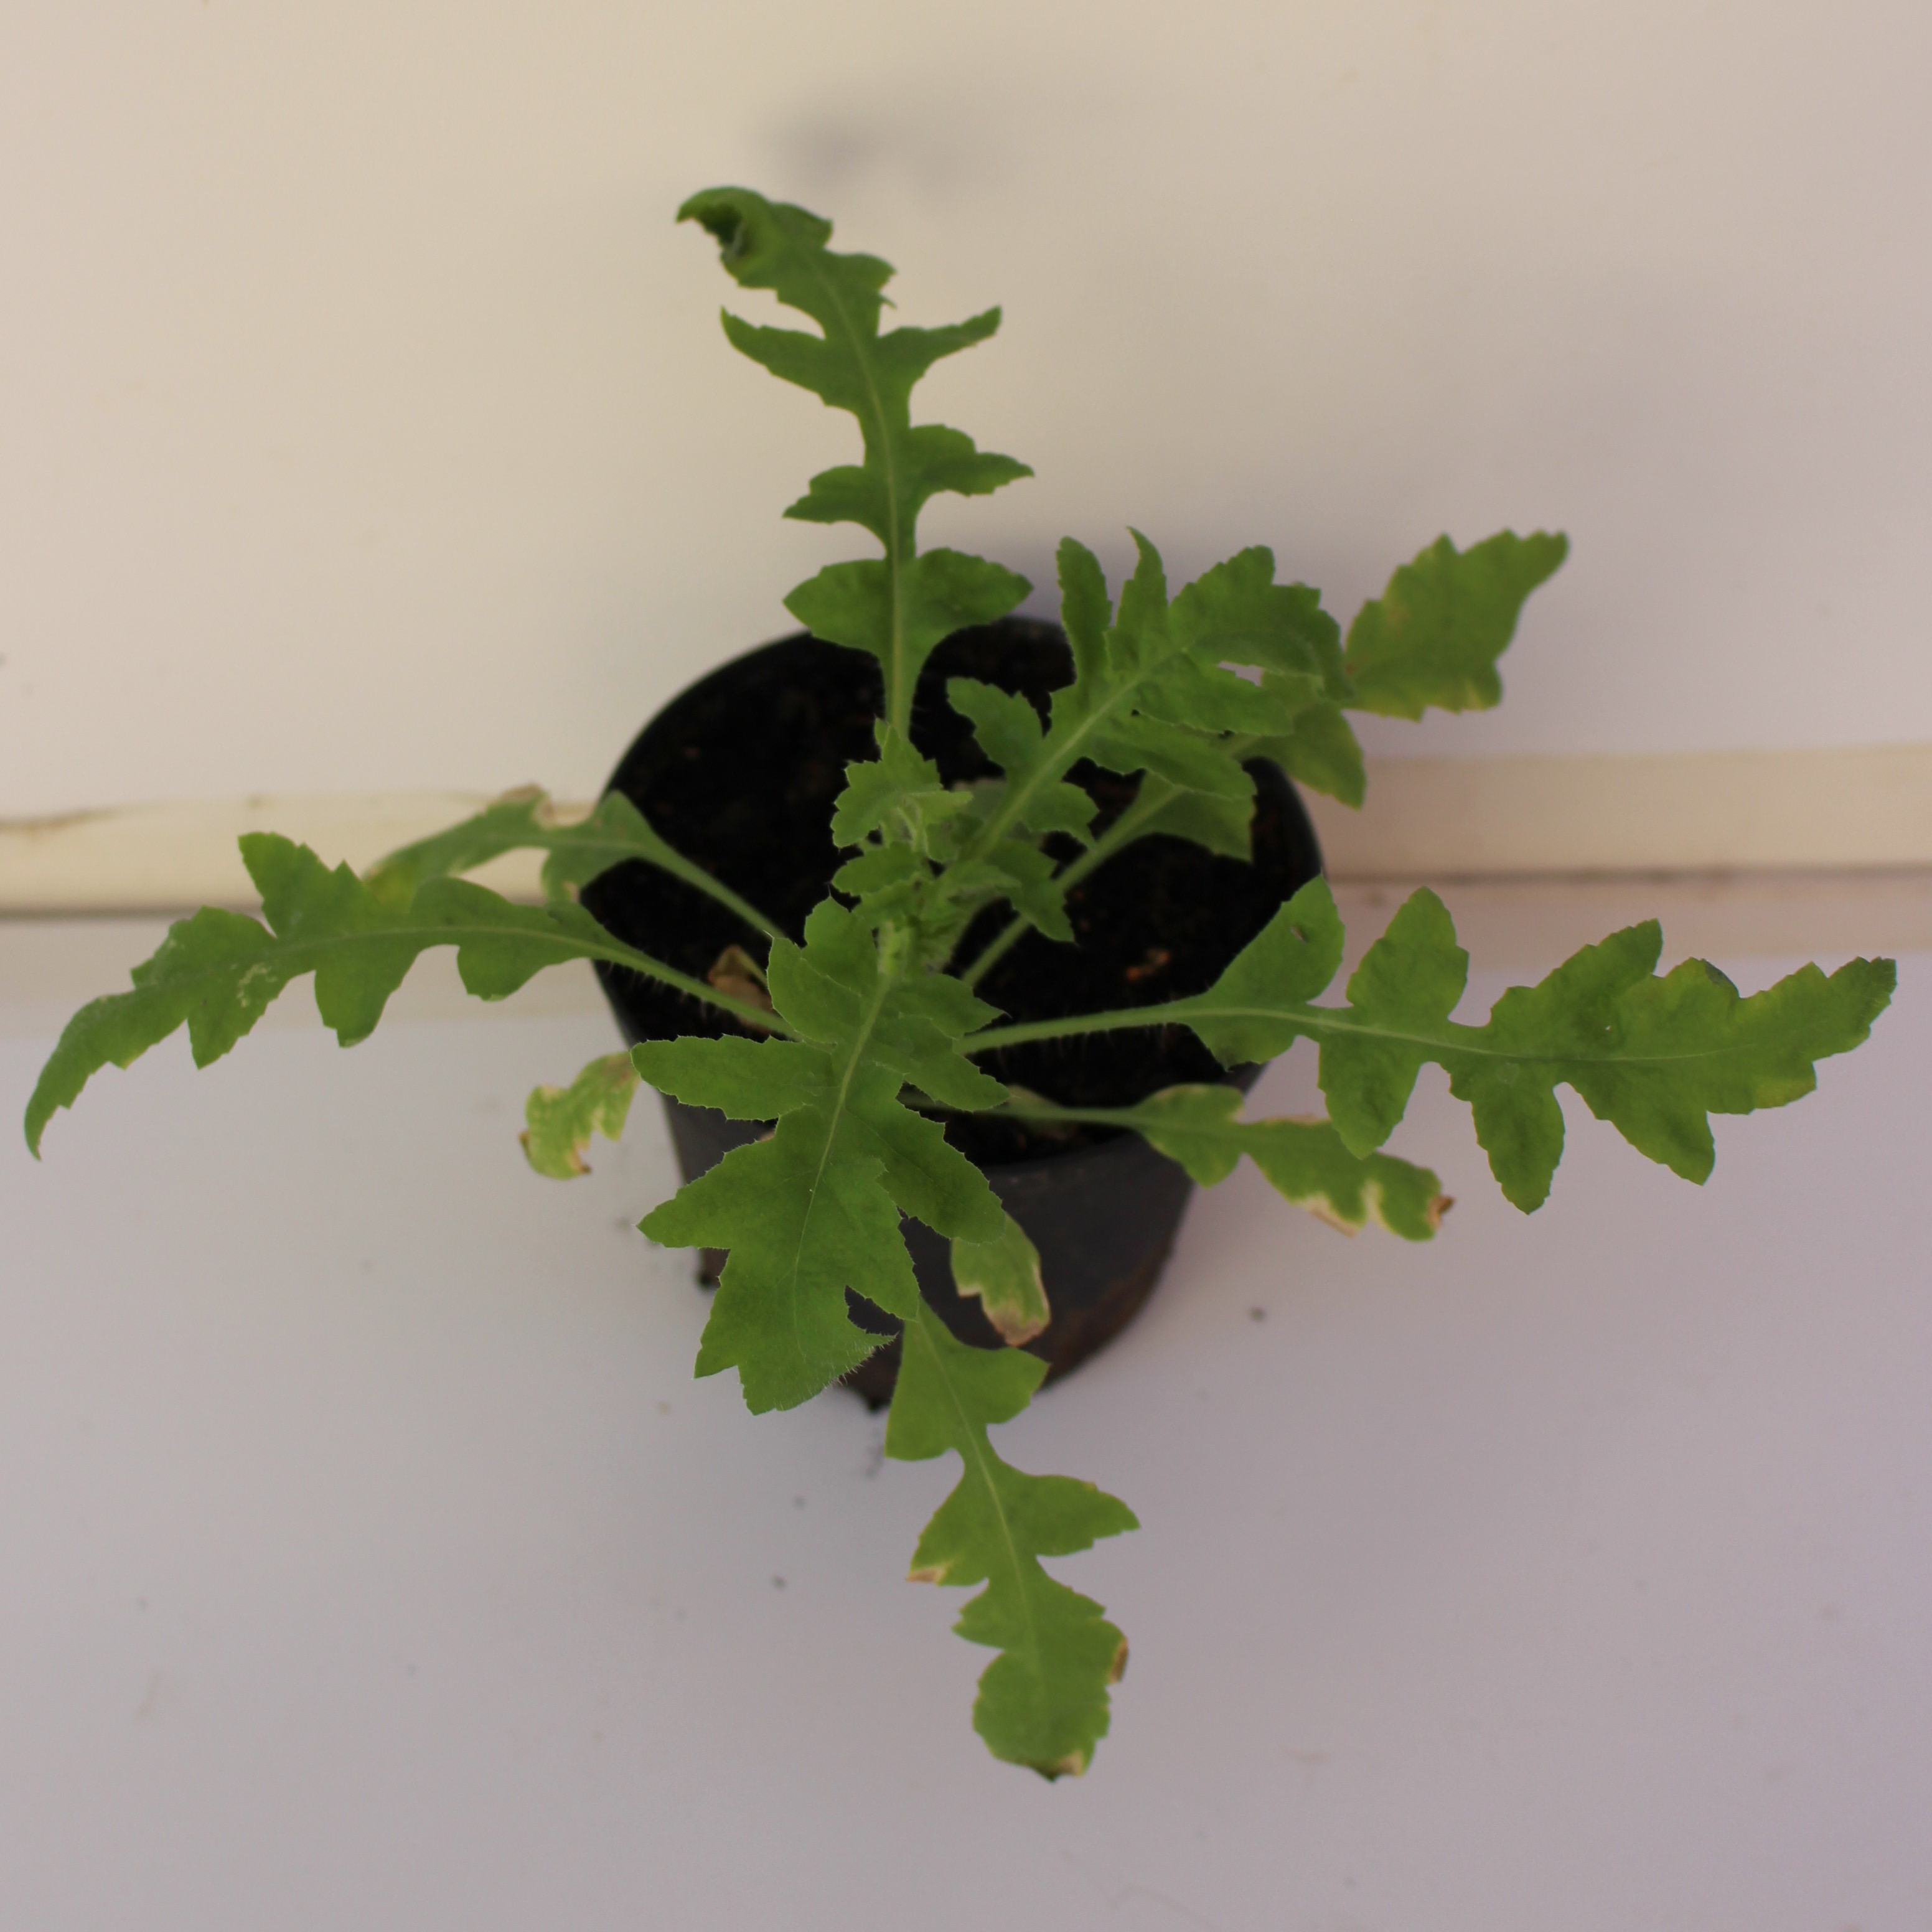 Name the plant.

Papaver rhoeas
